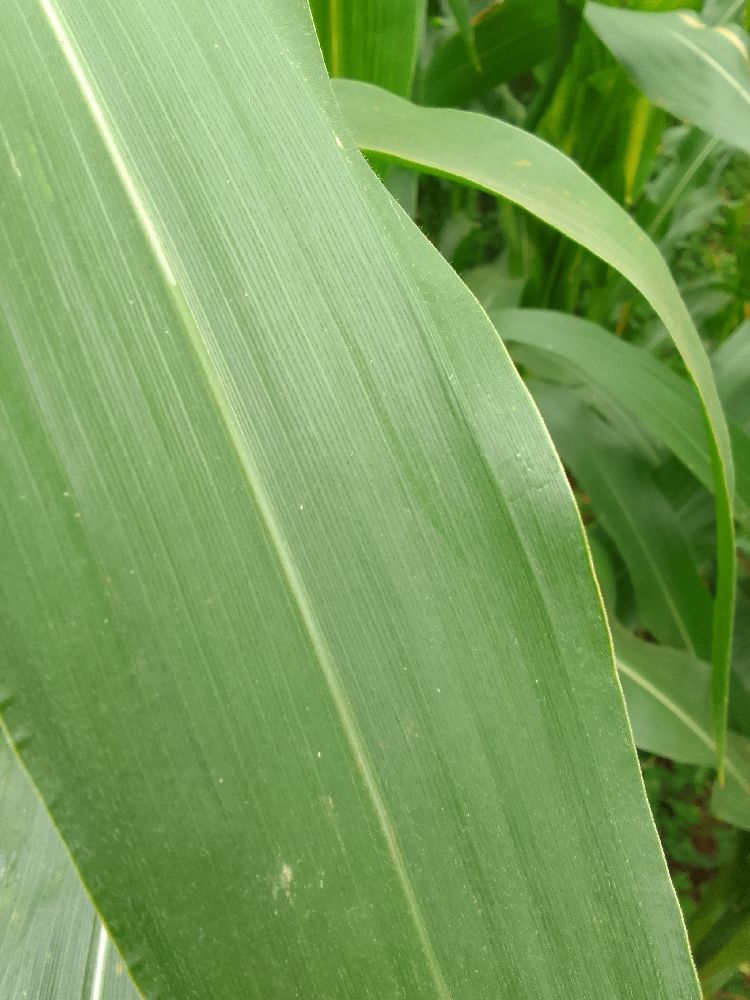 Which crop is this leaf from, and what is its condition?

maize, healthy
